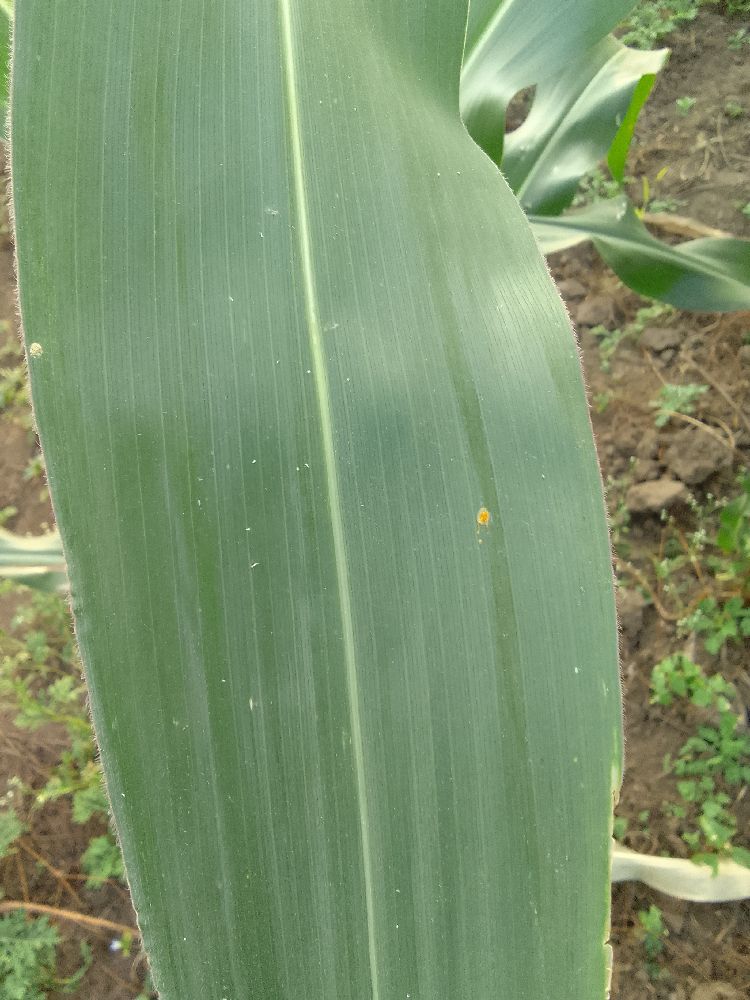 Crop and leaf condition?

maize, healthy
